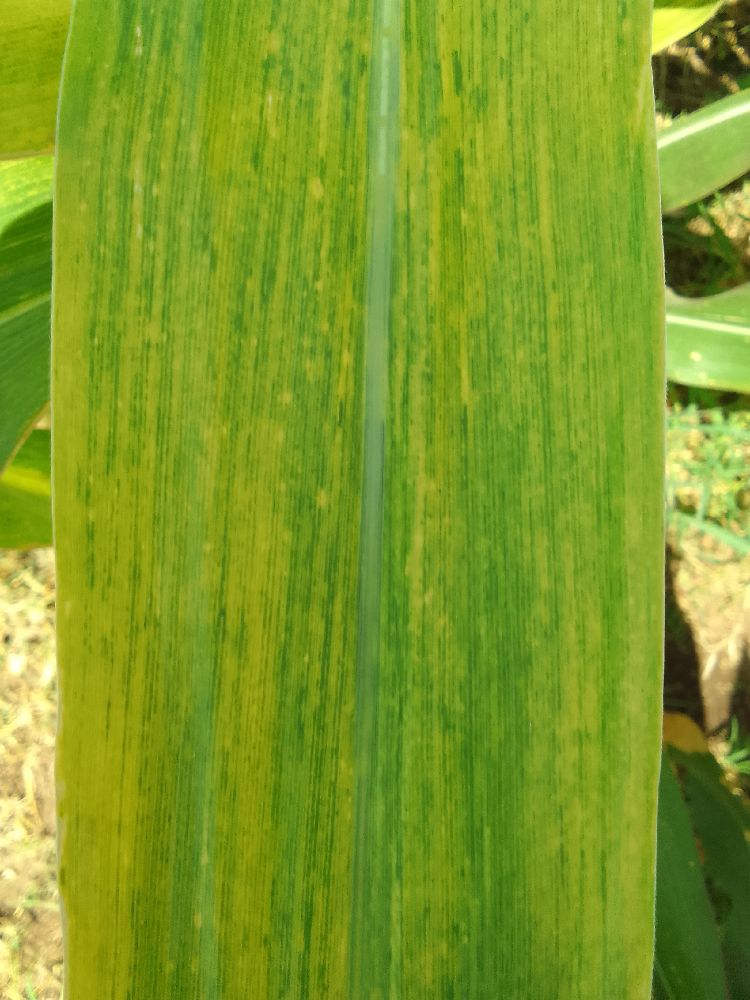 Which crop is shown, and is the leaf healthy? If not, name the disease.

maize, maize lethal necrosis
